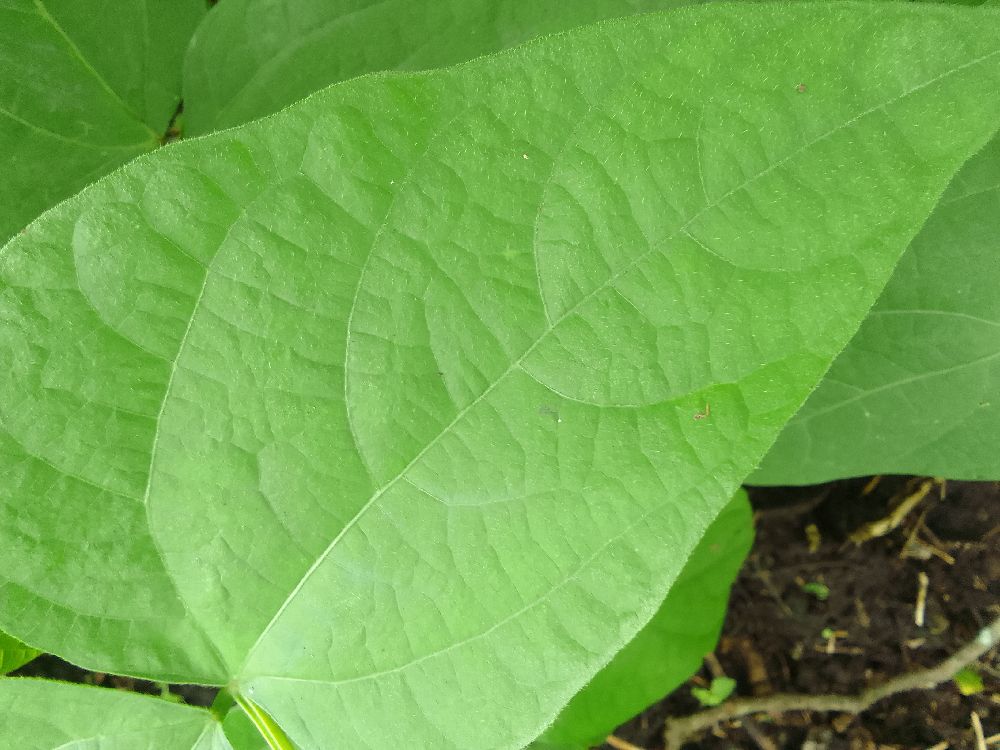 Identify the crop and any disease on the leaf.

common bean, healthy
